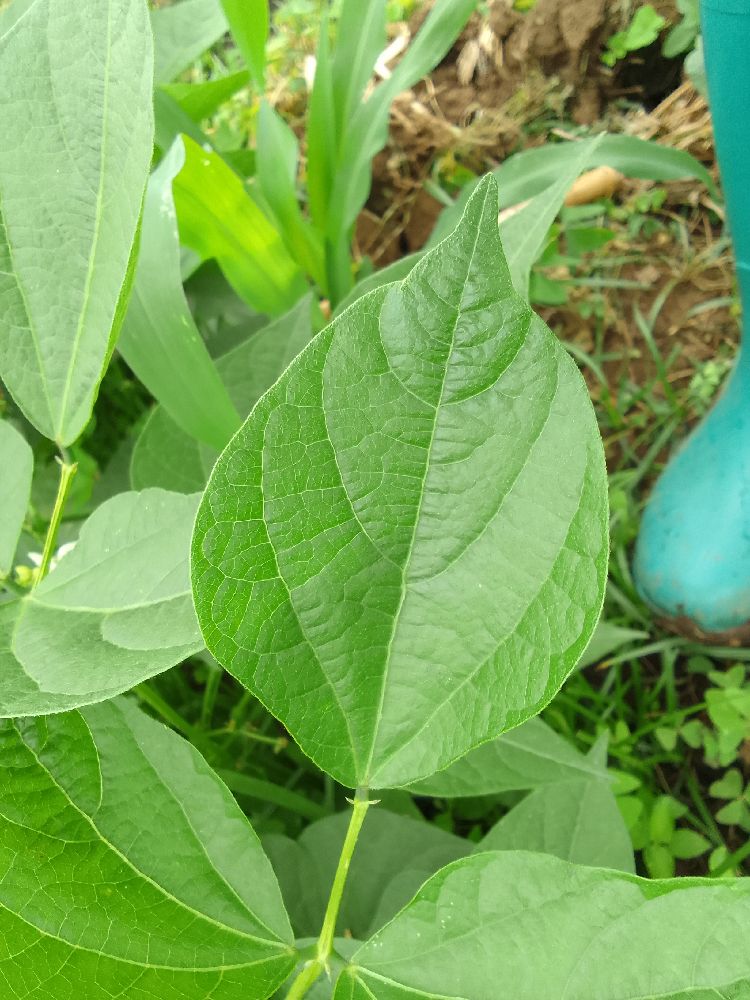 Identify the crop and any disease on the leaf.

common bean, healthy
